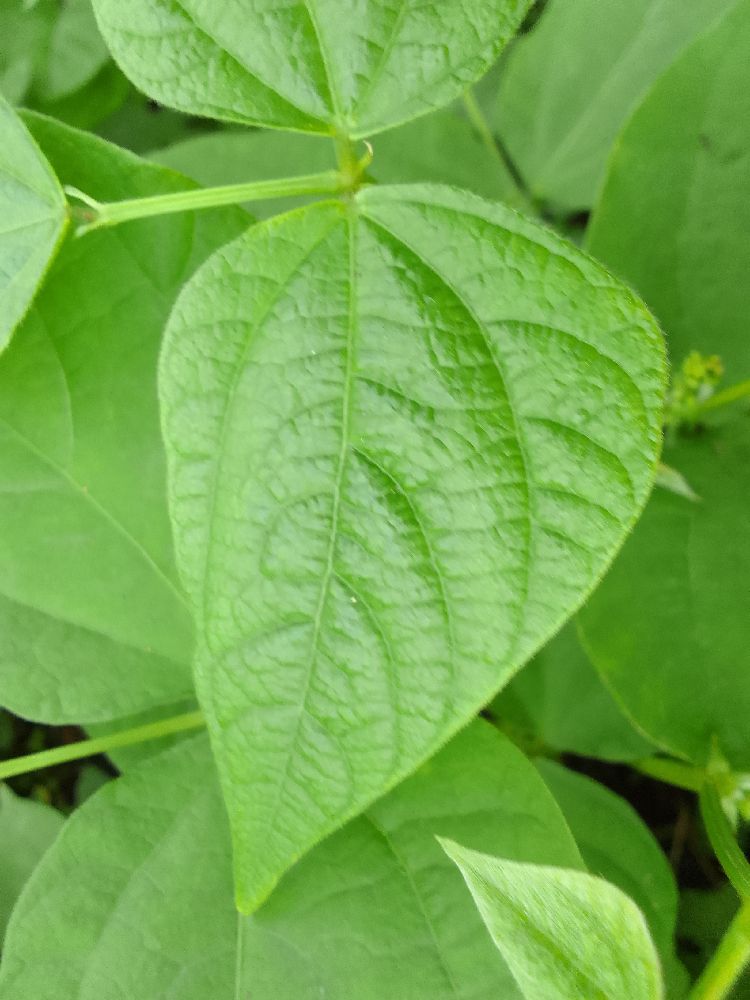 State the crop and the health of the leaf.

common bean, healthy
